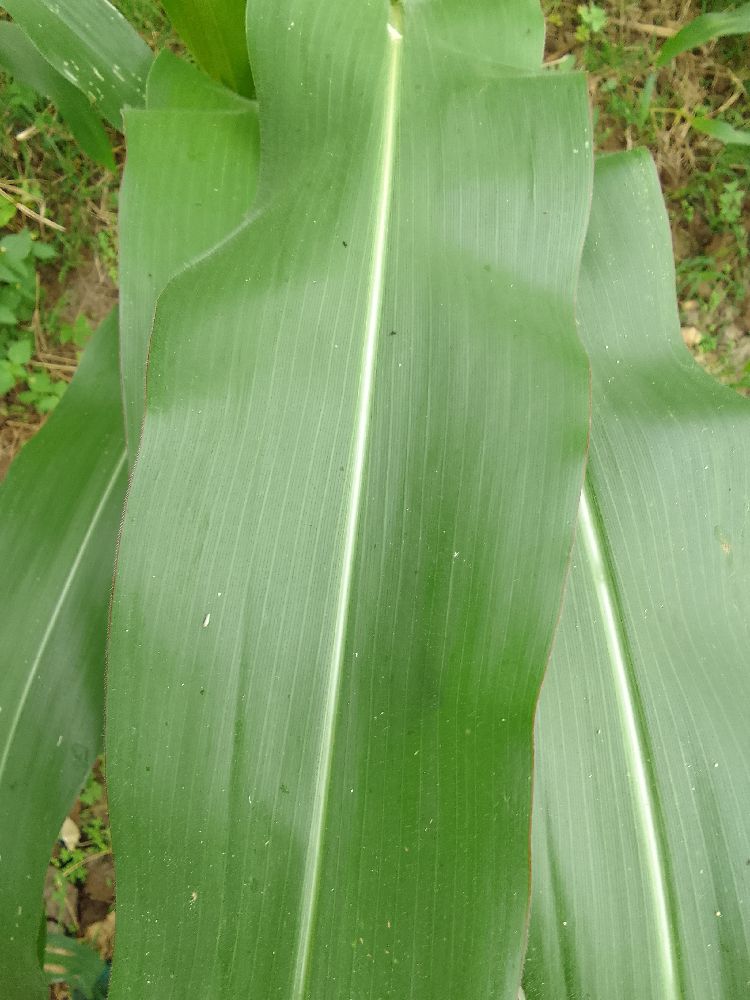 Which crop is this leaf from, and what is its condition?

maize, healthy
